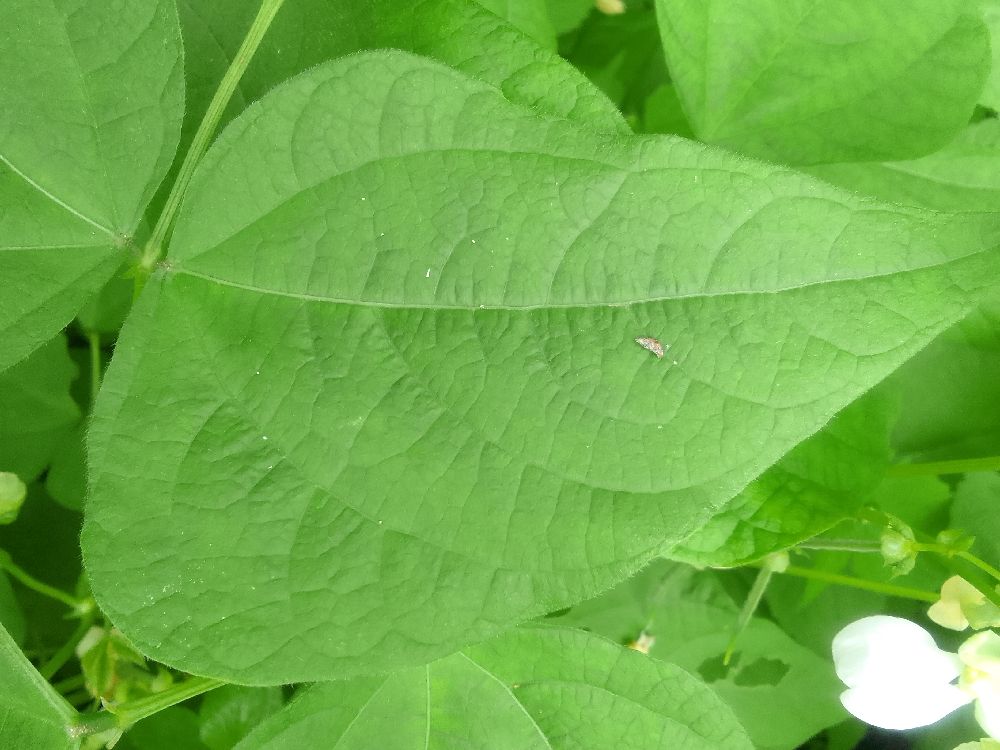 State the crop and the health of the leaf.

common bean, healthy
